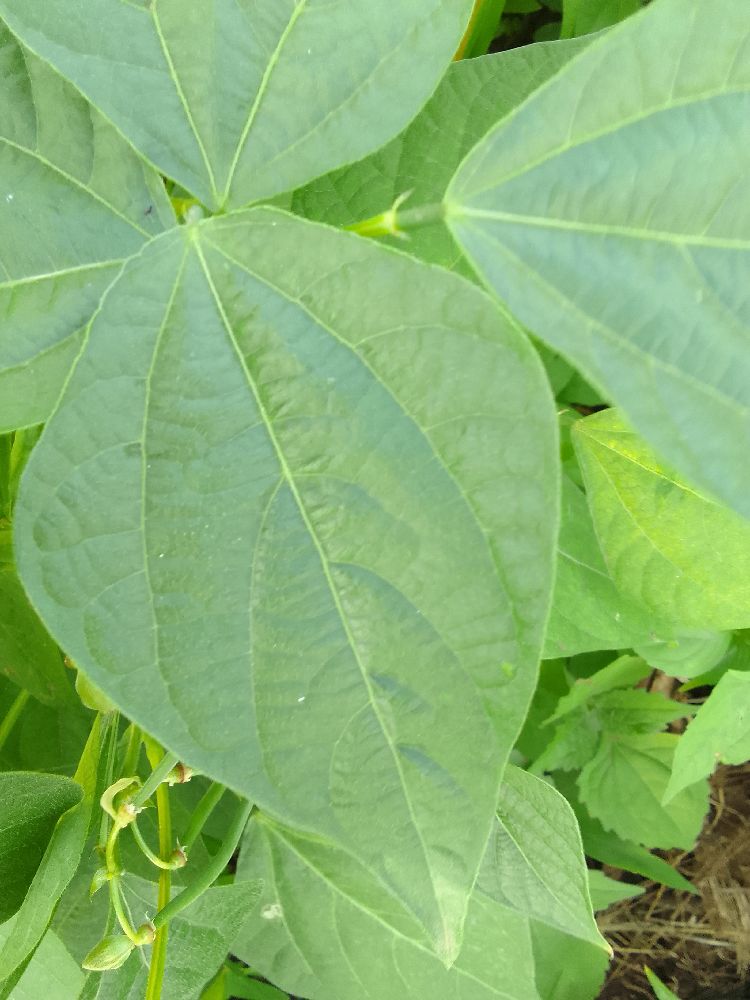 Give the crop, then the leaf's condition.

common bean, healthy
